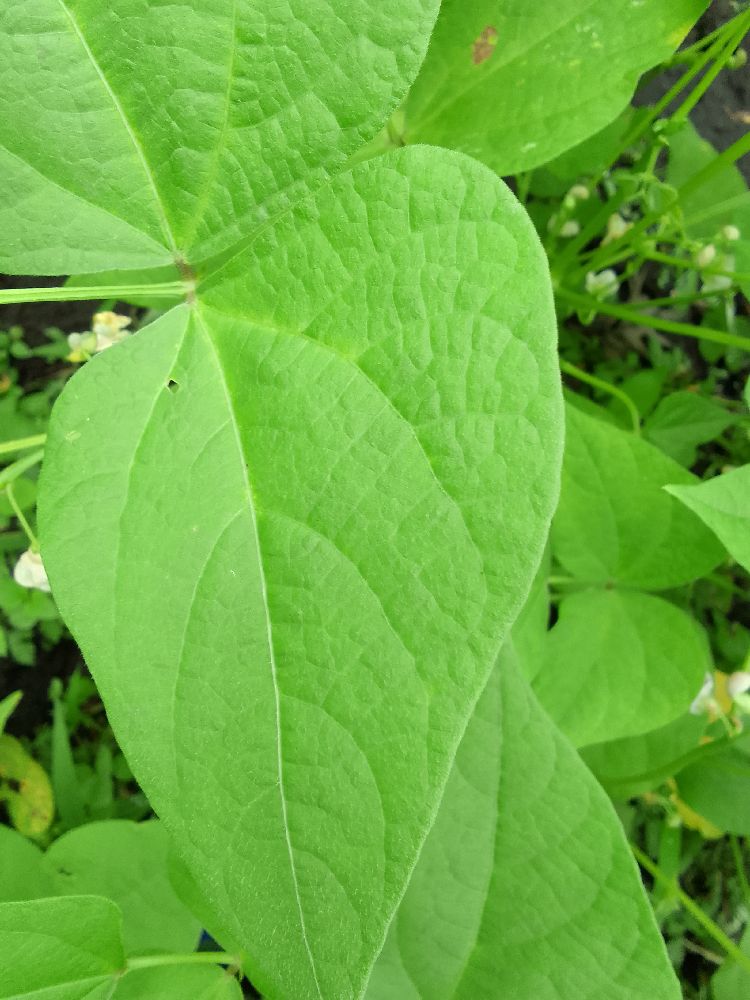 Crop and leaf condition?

common bean, healthy
